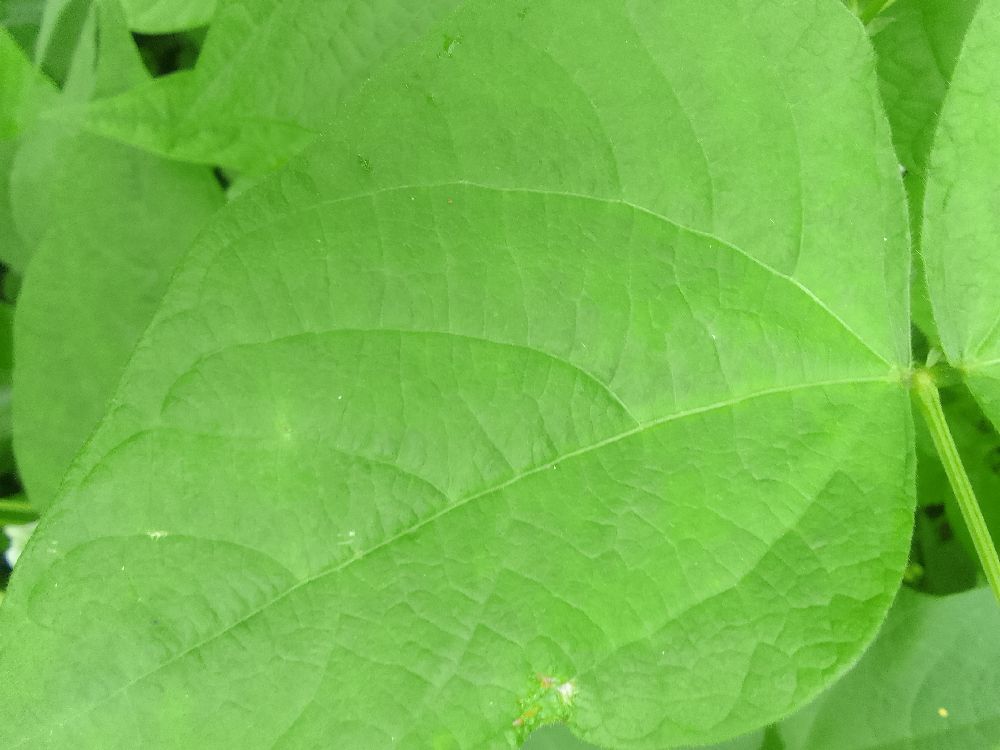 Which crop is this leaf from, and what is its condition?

common bean, healthy
